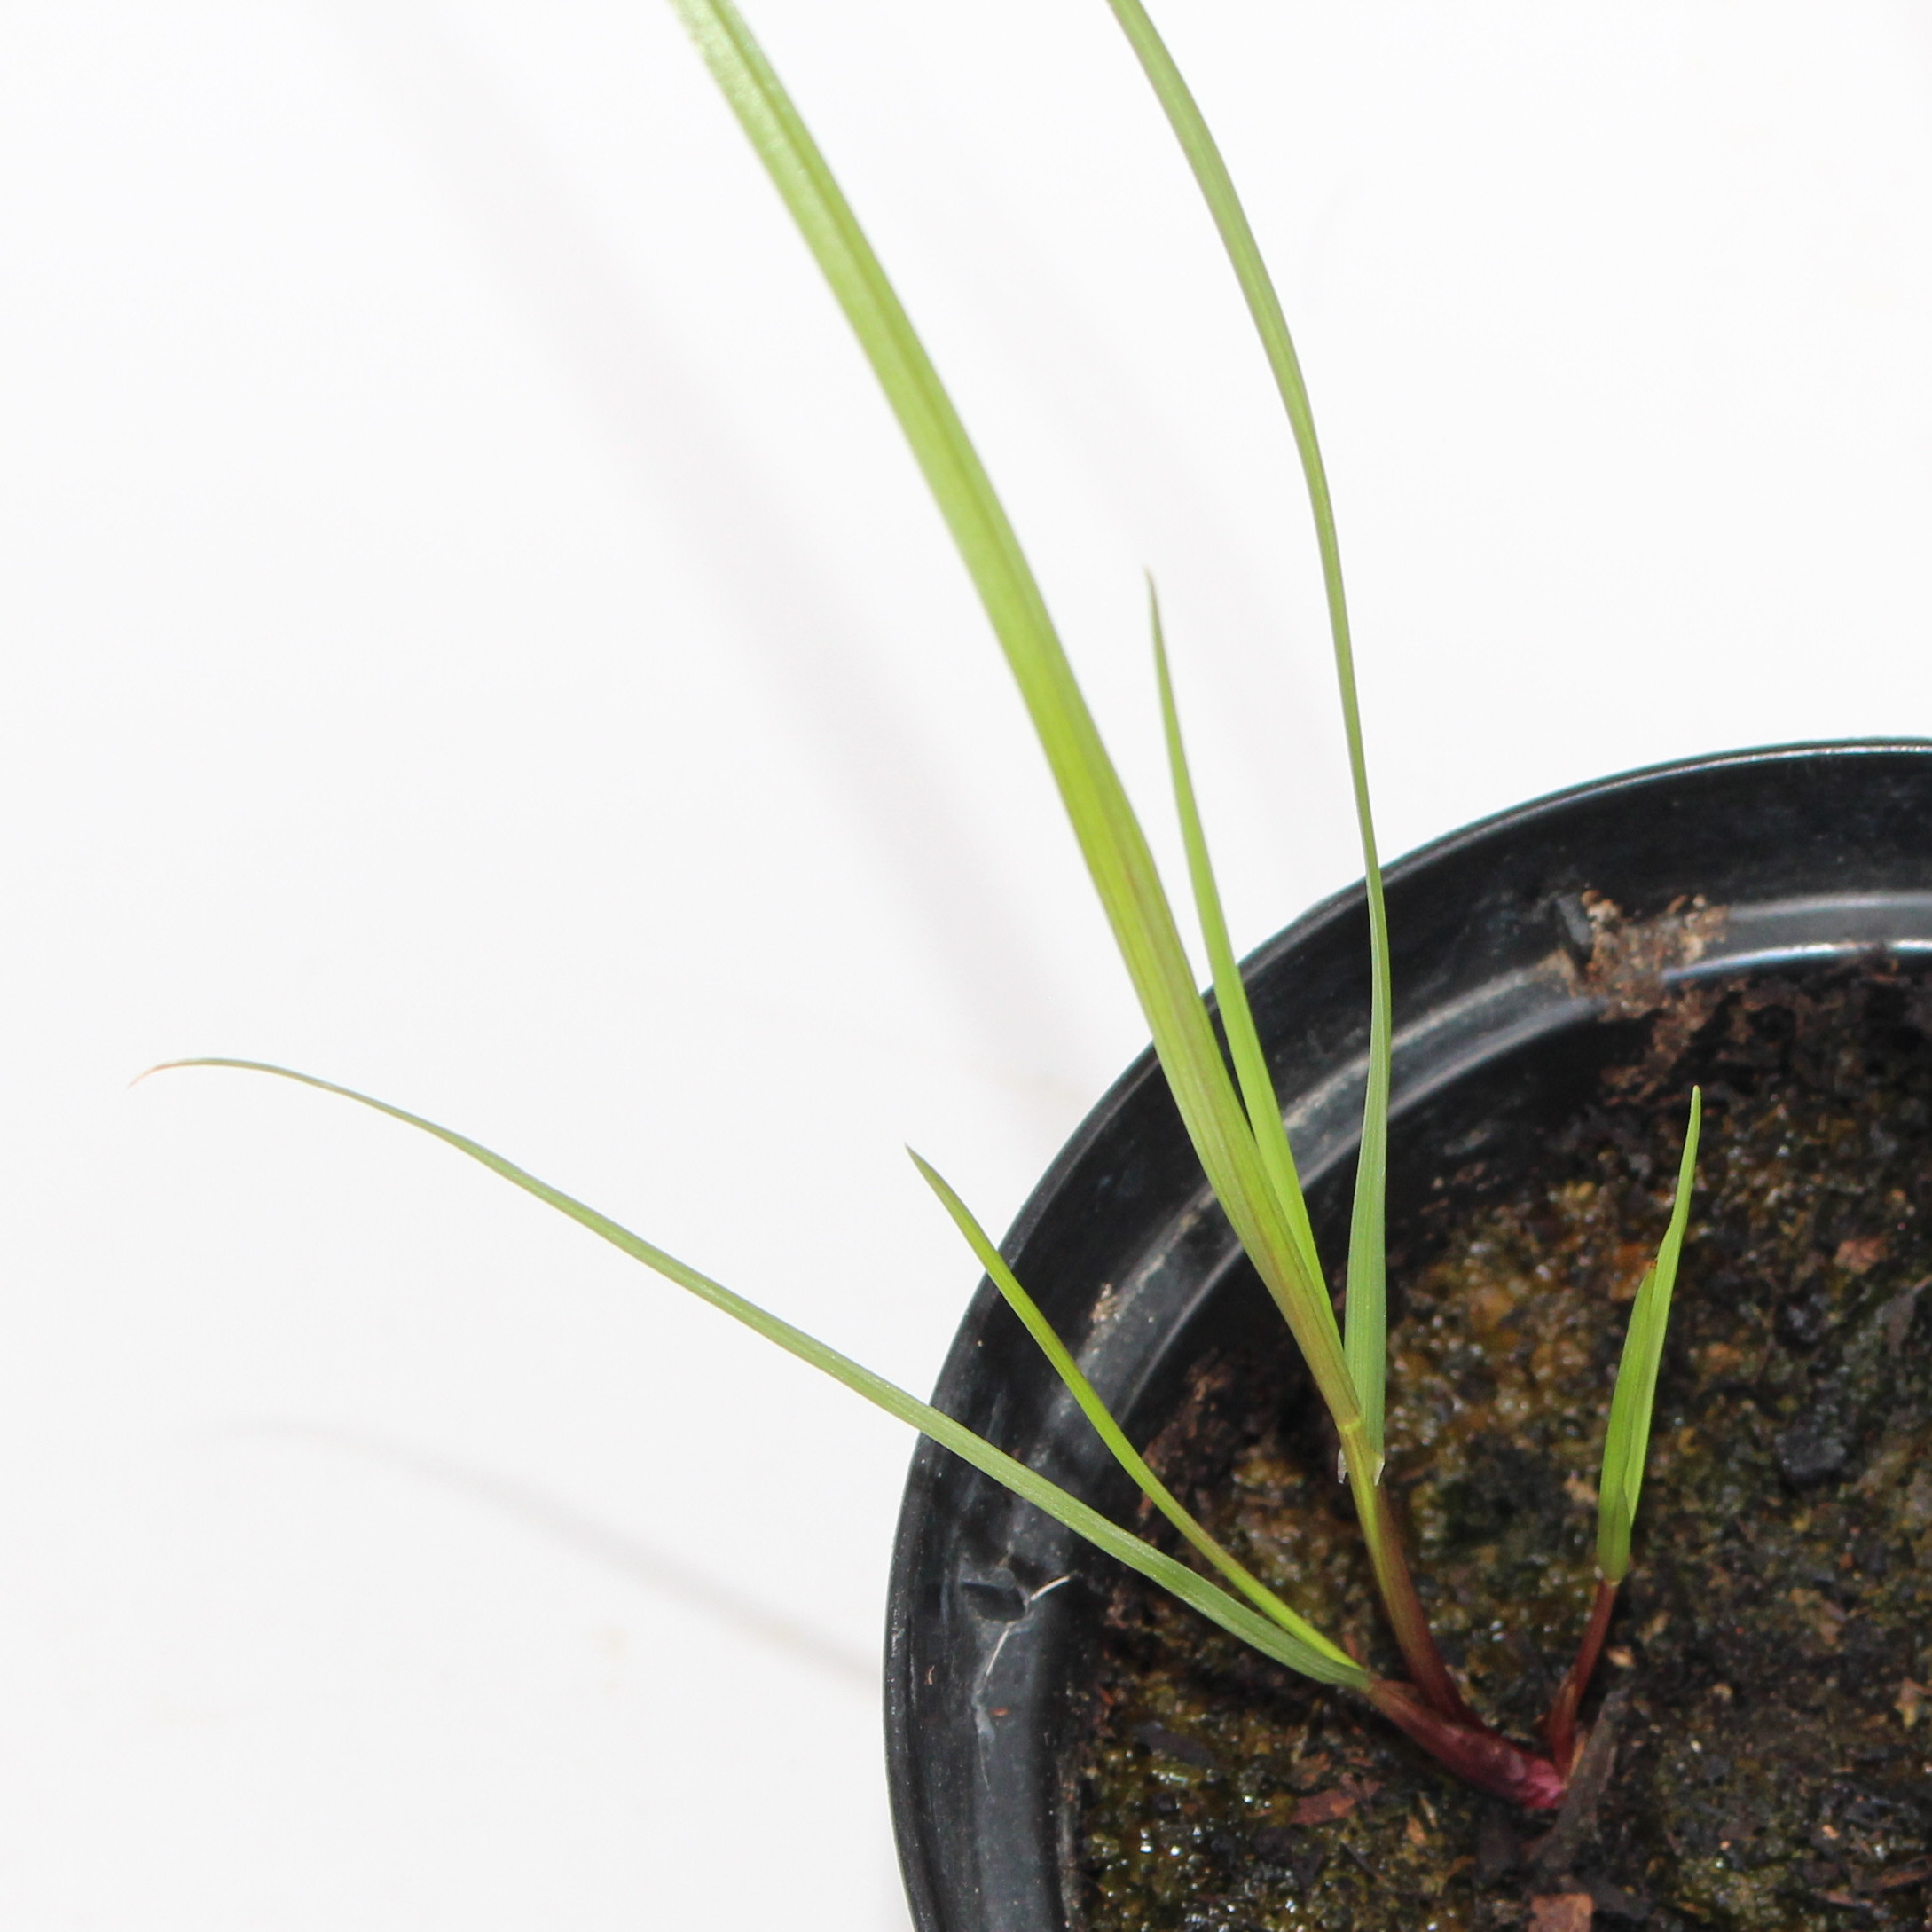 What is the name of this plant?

Lolium multiflorum
